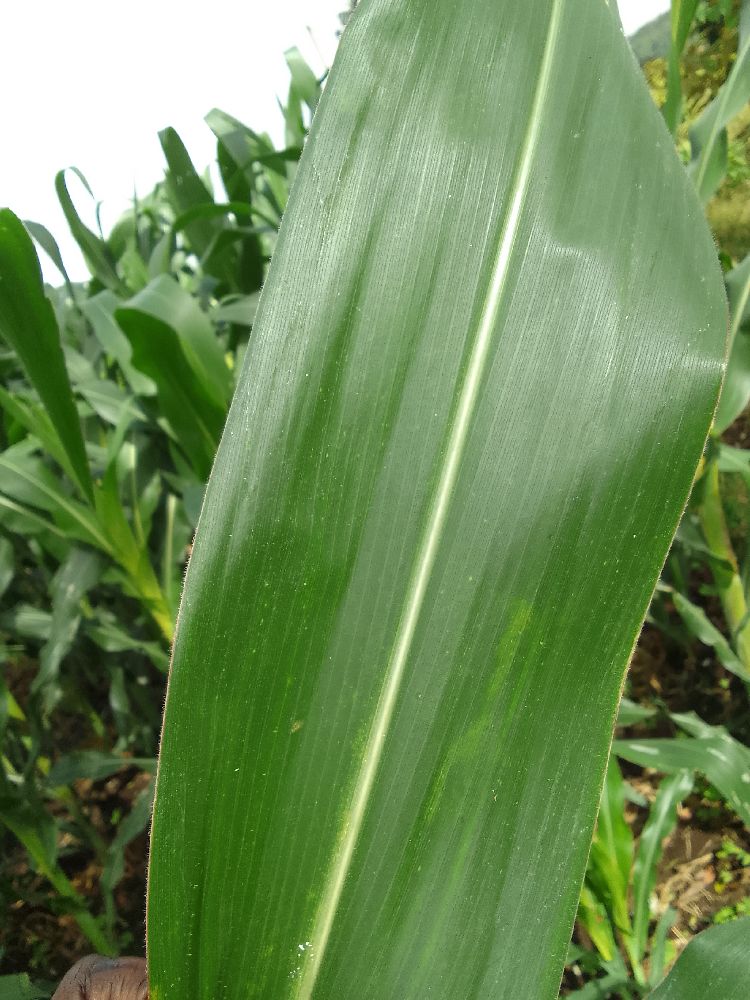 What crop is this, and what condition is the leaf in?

maize, healthy
